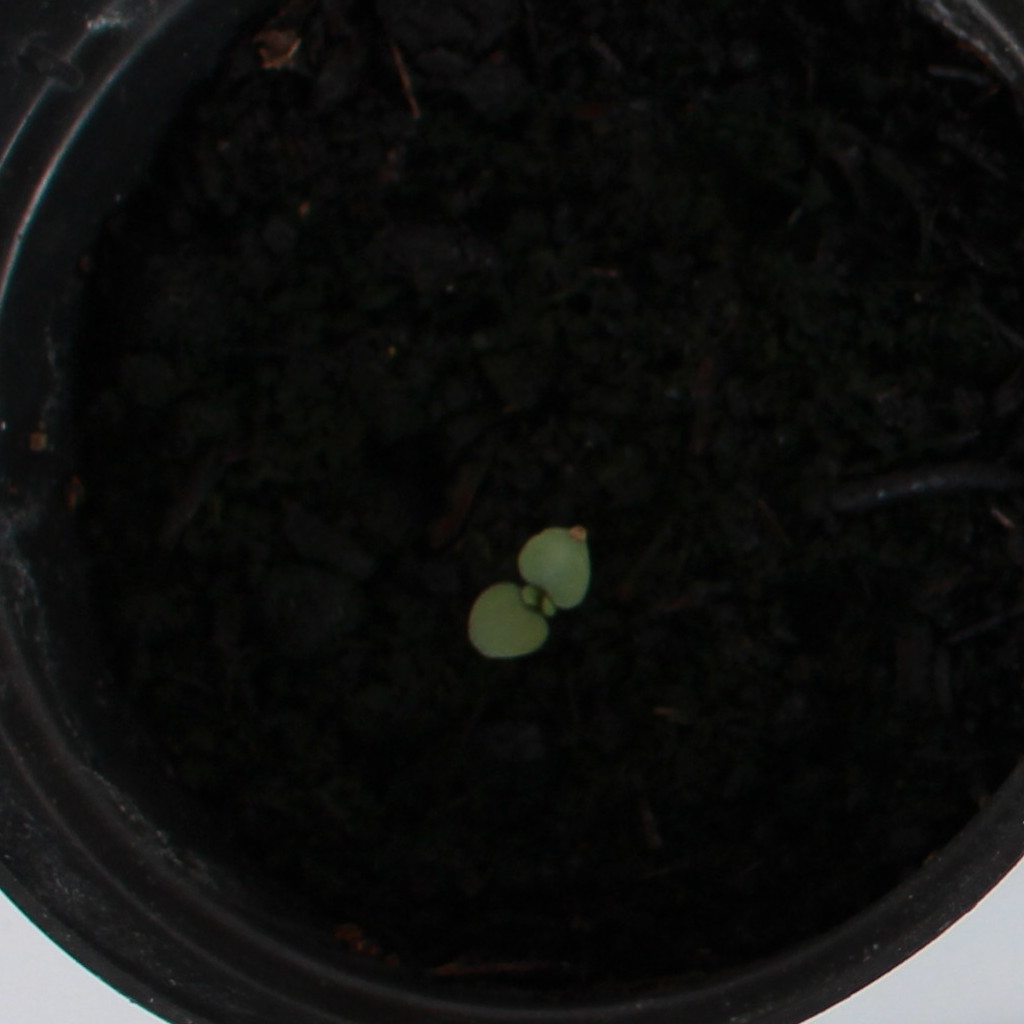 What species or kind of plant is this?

Veronica persica
